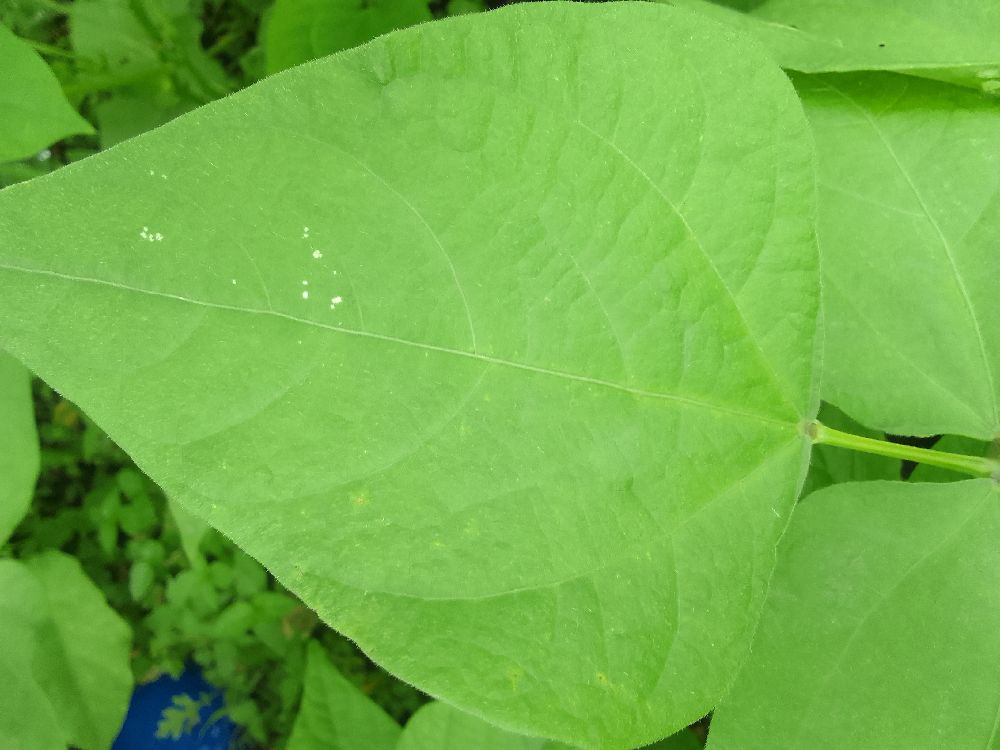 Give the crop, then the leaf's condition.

common bean, healthy
